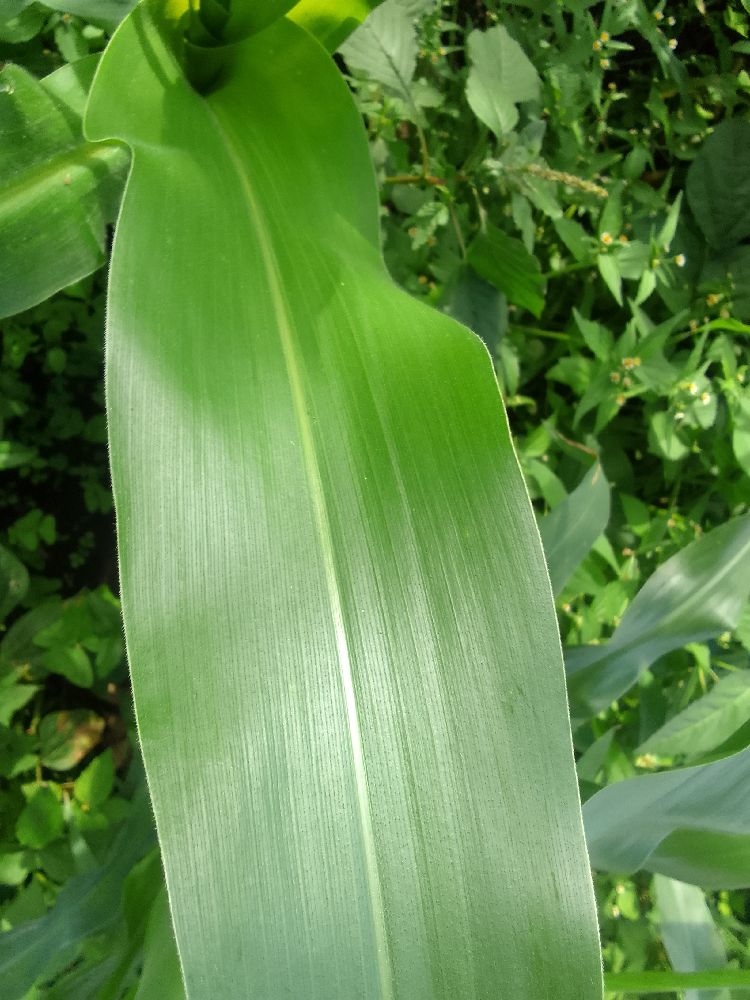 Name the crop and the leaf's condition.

maize, healthy
